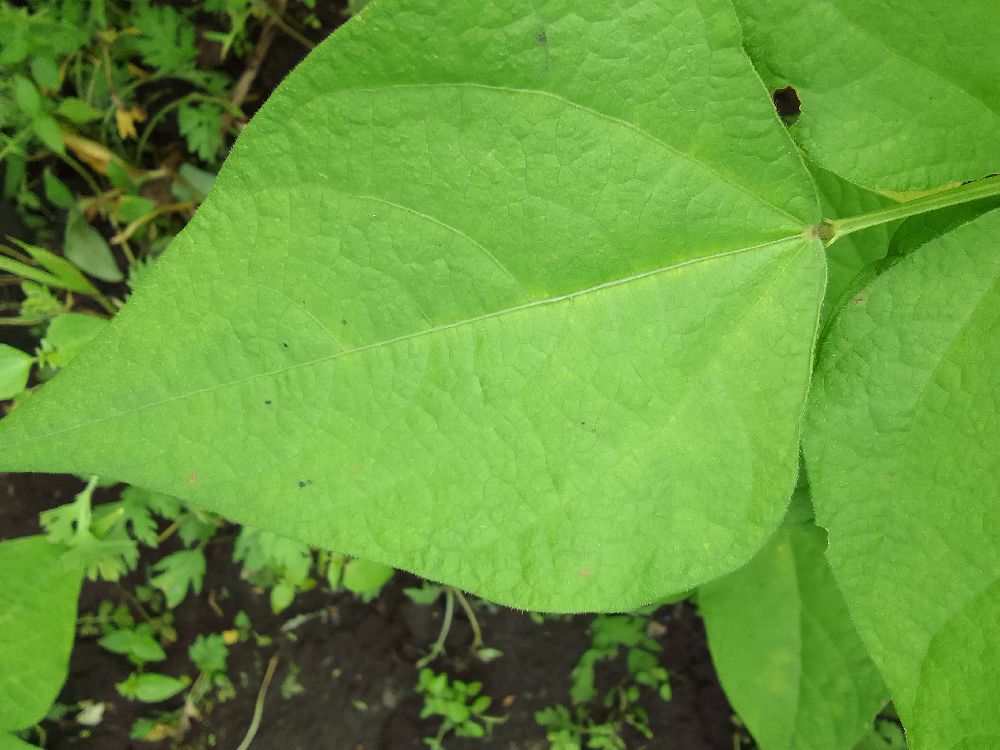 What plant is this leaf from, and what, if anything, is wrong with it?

common bean, healthy
